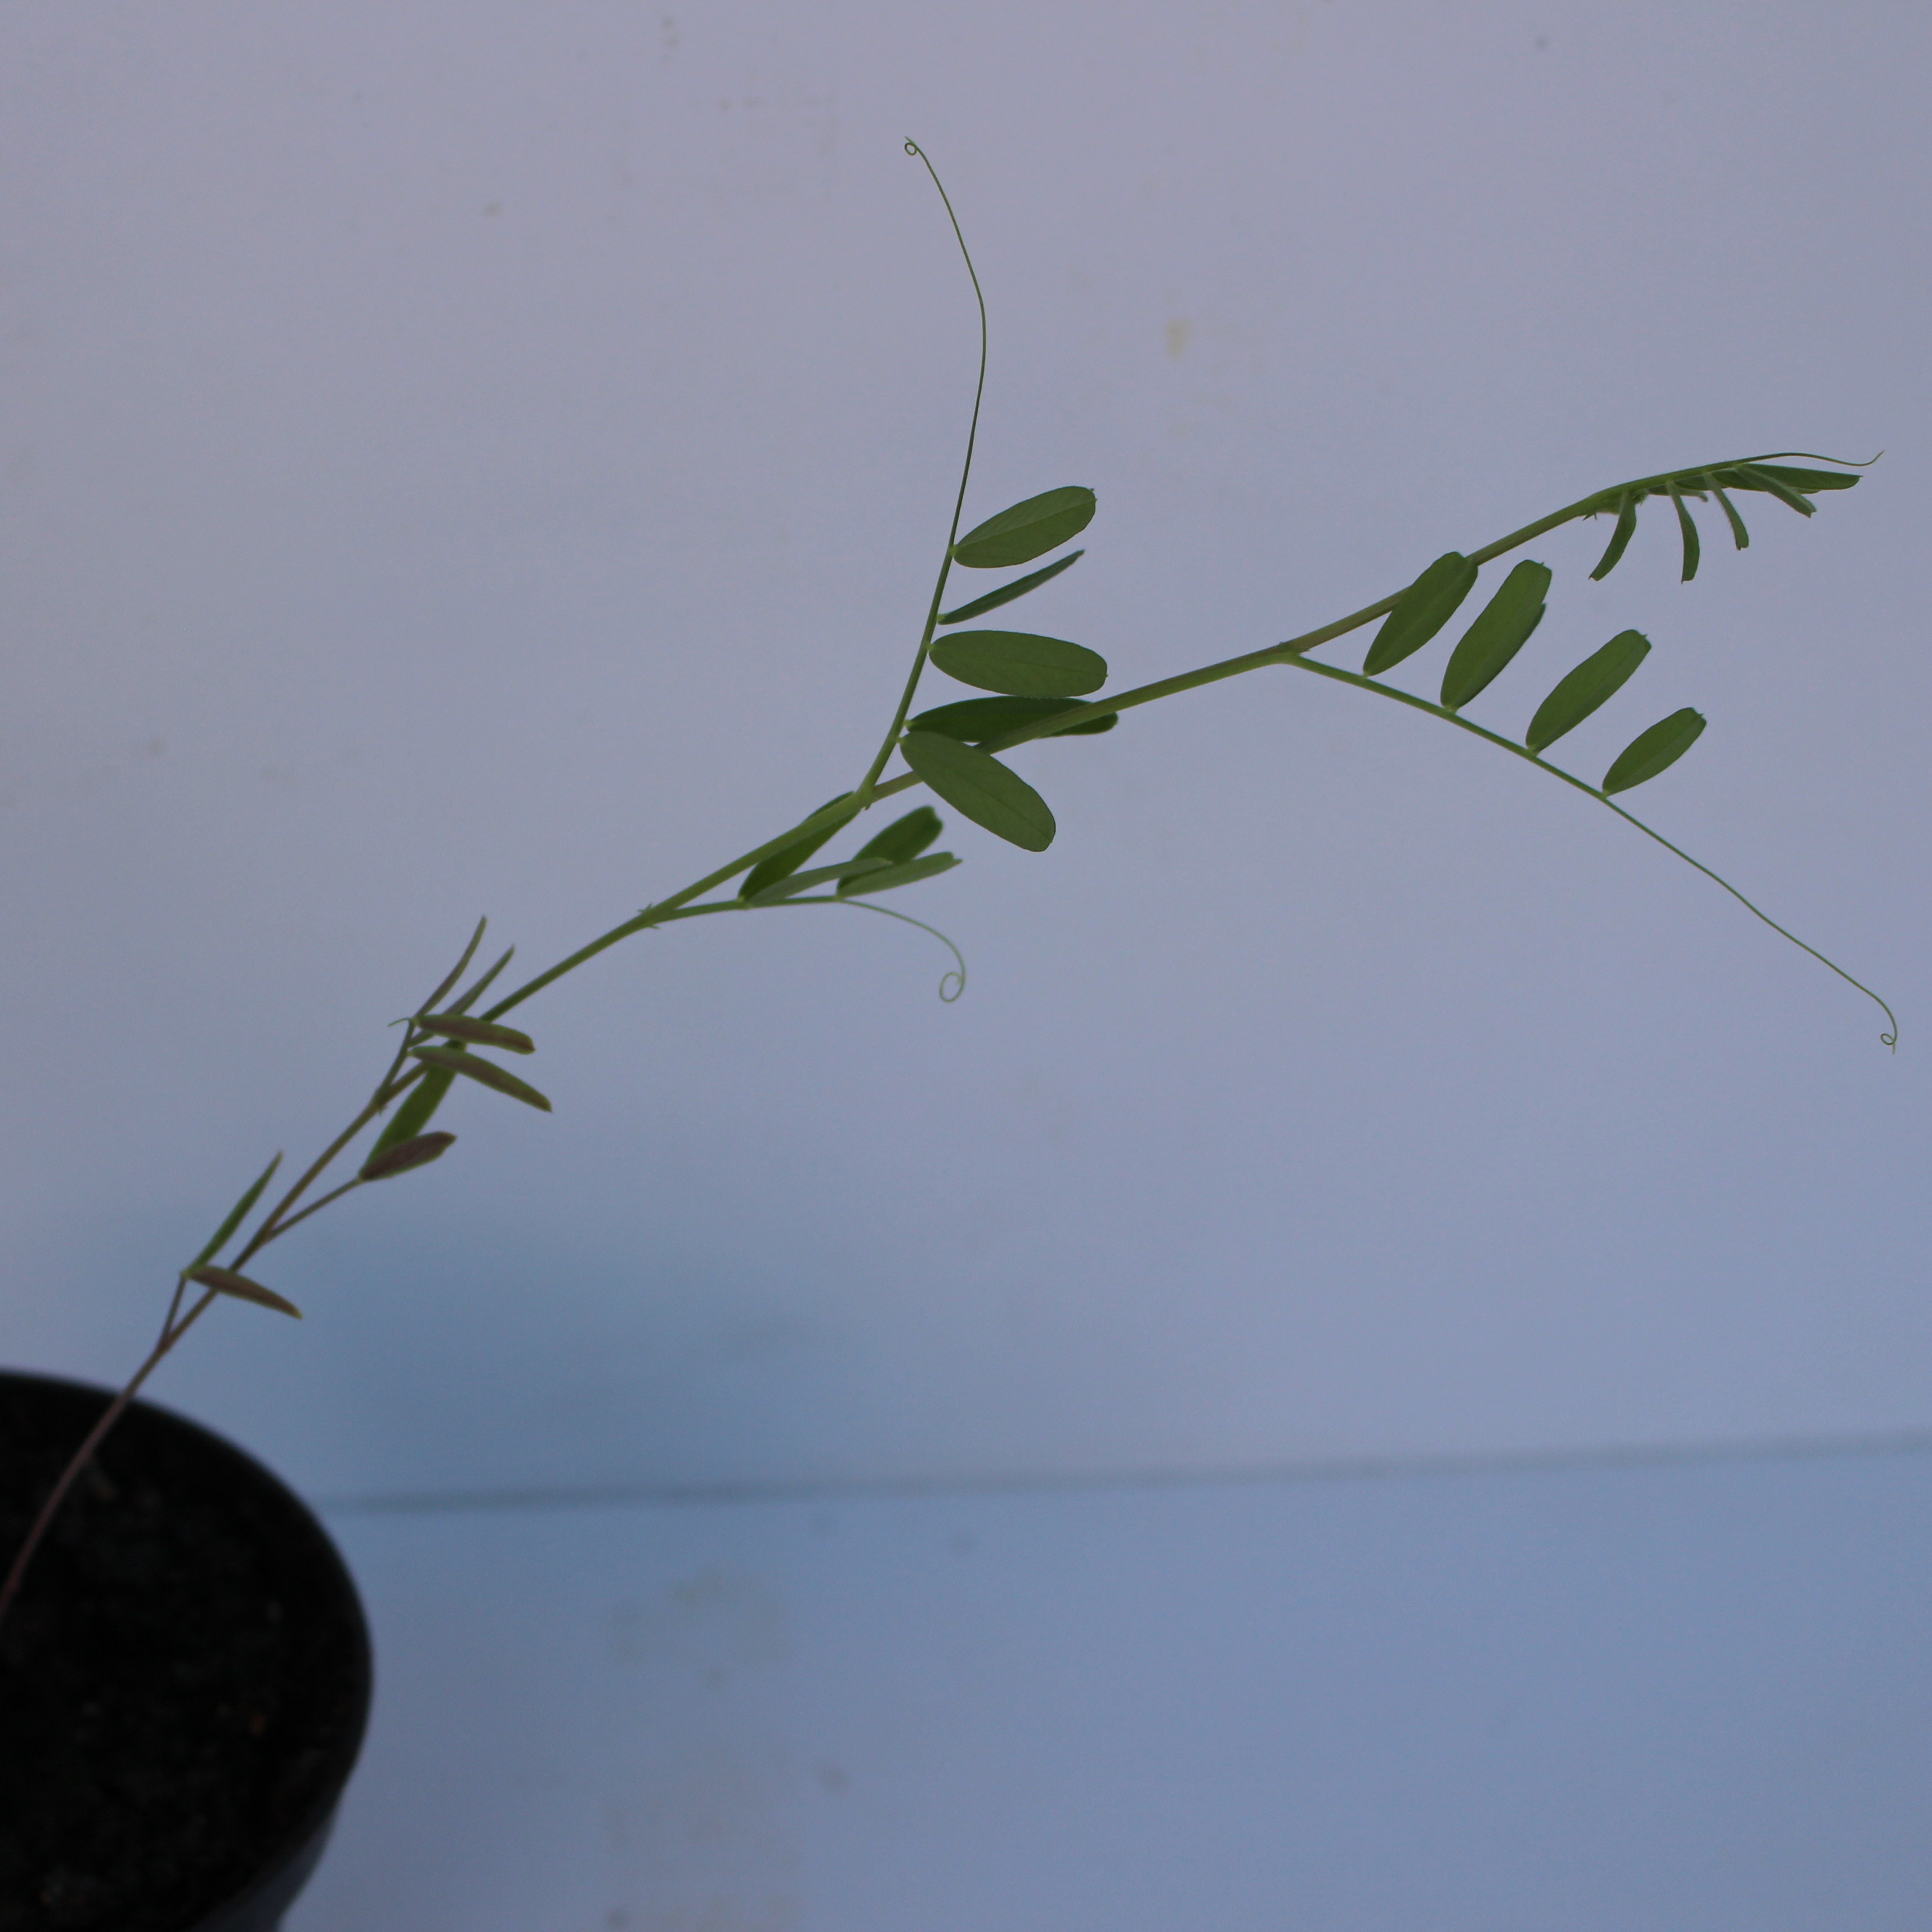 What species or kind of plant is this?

Vicia sativa
